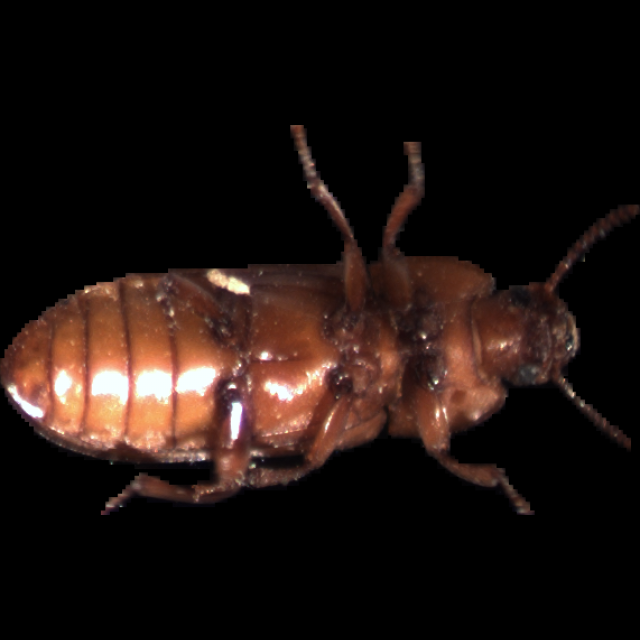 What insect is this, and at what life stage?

mealworm beetle
